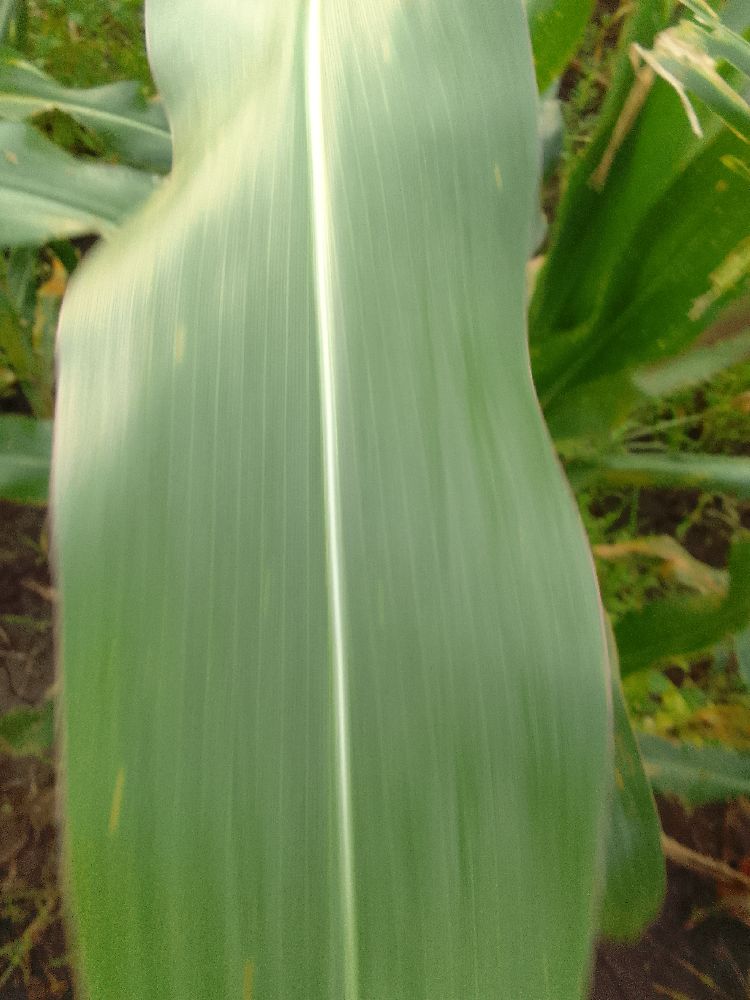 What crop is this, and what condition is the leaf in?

maize, healthy
